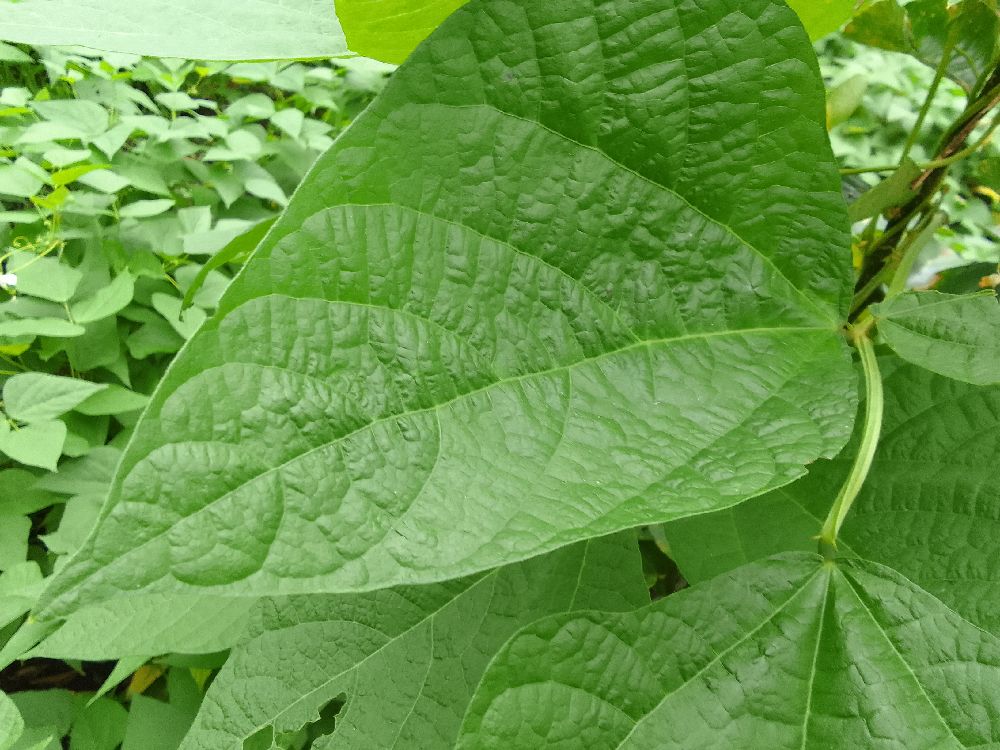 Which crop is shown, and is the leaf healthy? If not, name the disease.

common bean, healthy
